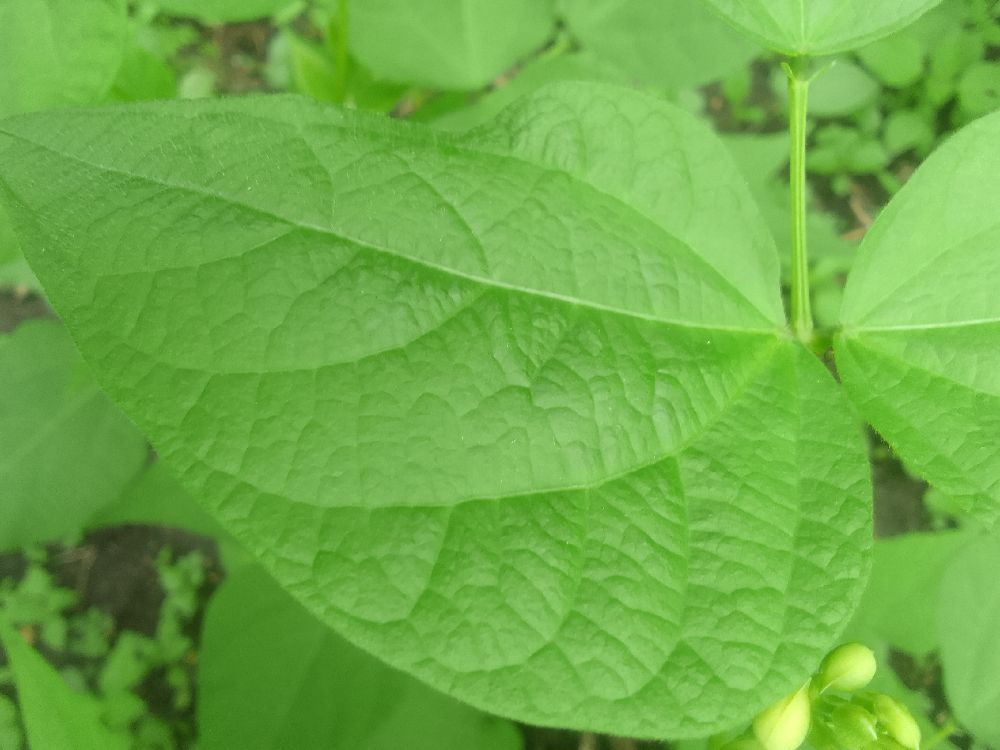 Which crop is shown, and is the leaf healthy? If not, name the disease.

common bean, healthy
